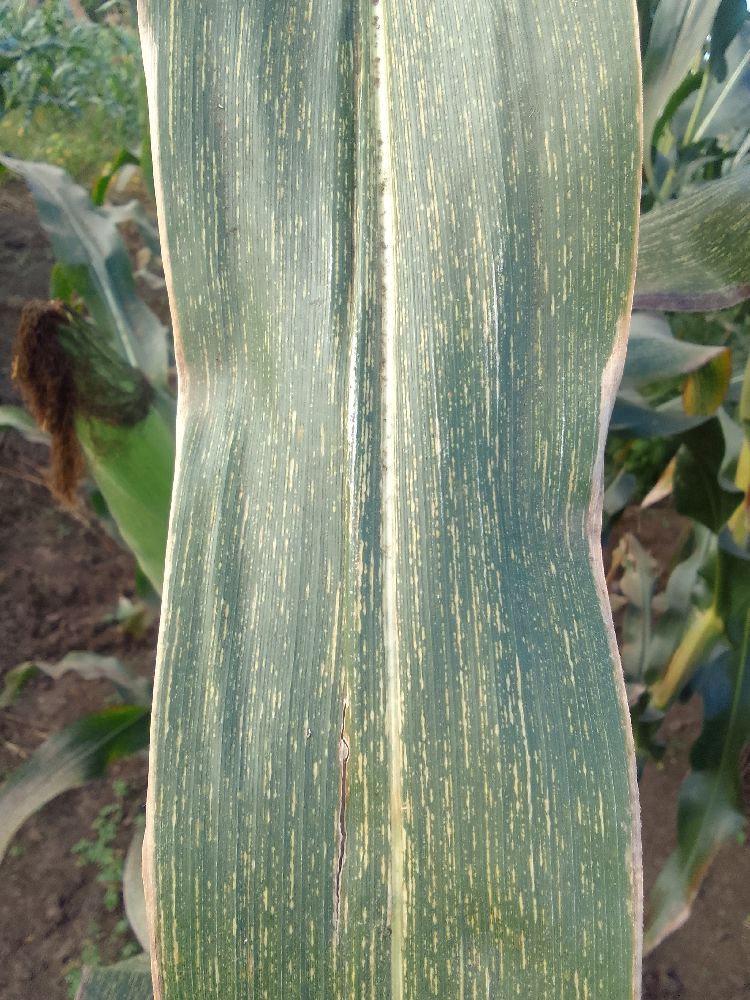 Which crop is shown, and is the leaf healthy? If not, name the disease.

maize, maize streak virus
